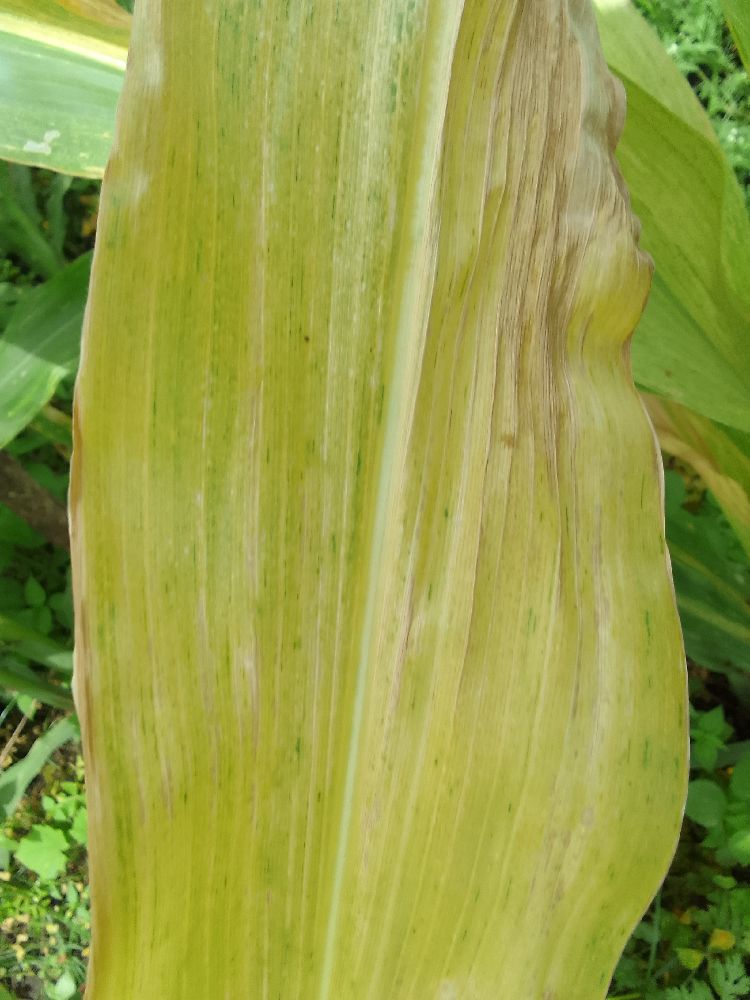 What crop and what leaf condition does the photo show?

maize, maize lethal necrosis
